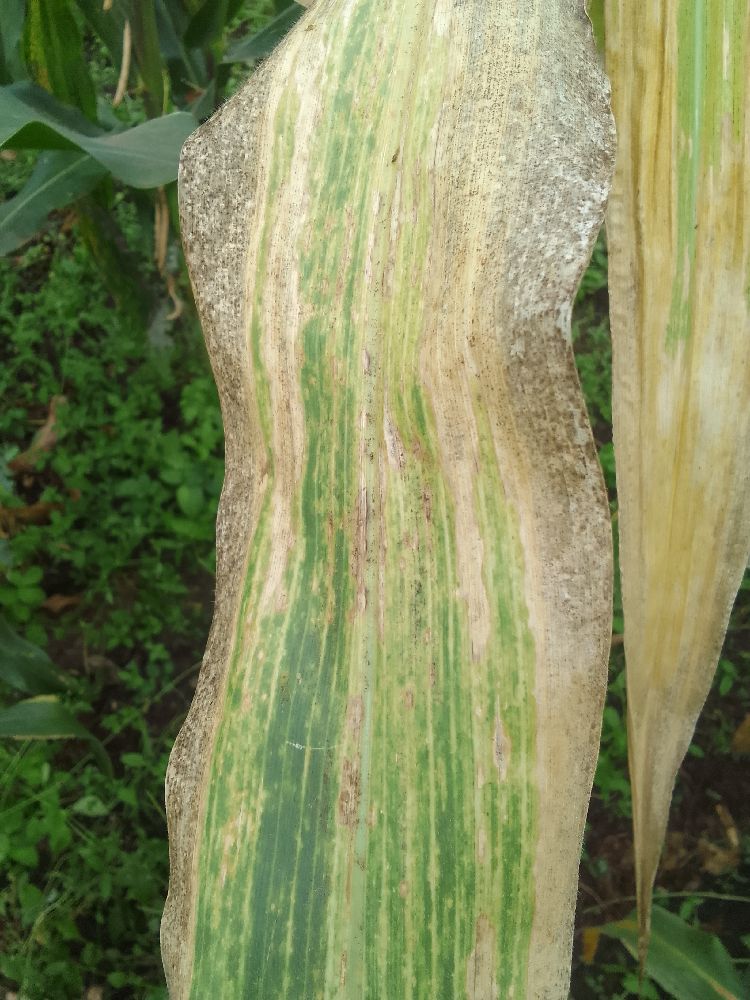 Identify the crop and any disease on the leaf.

maize, maize lethal necrosis
